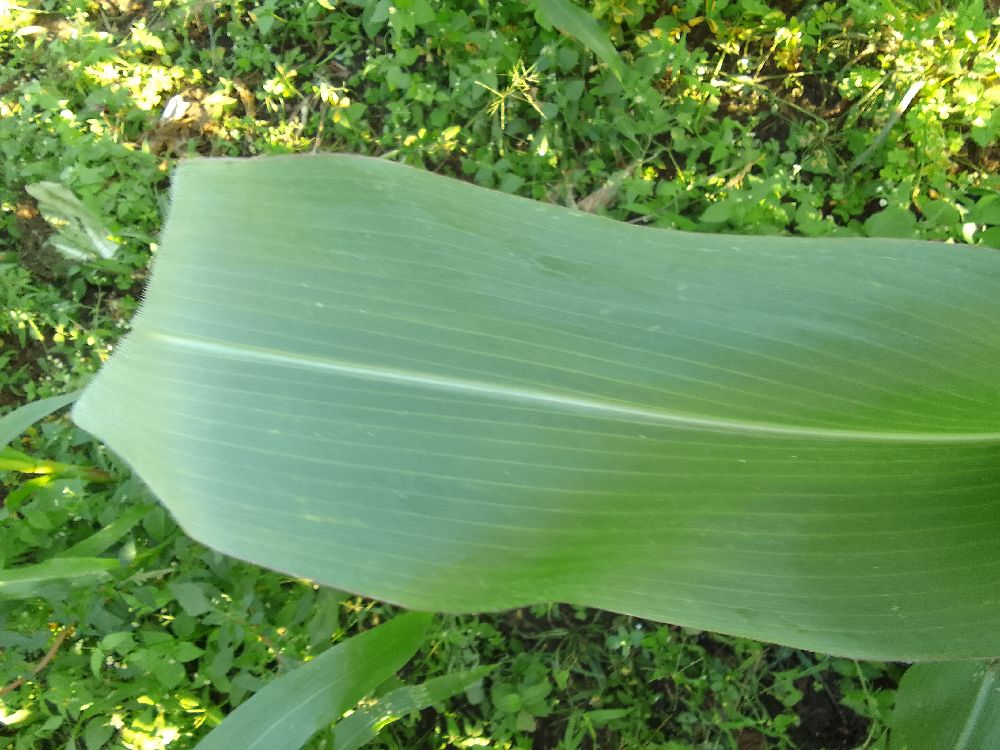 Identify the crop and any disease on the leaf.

maize, healthy
